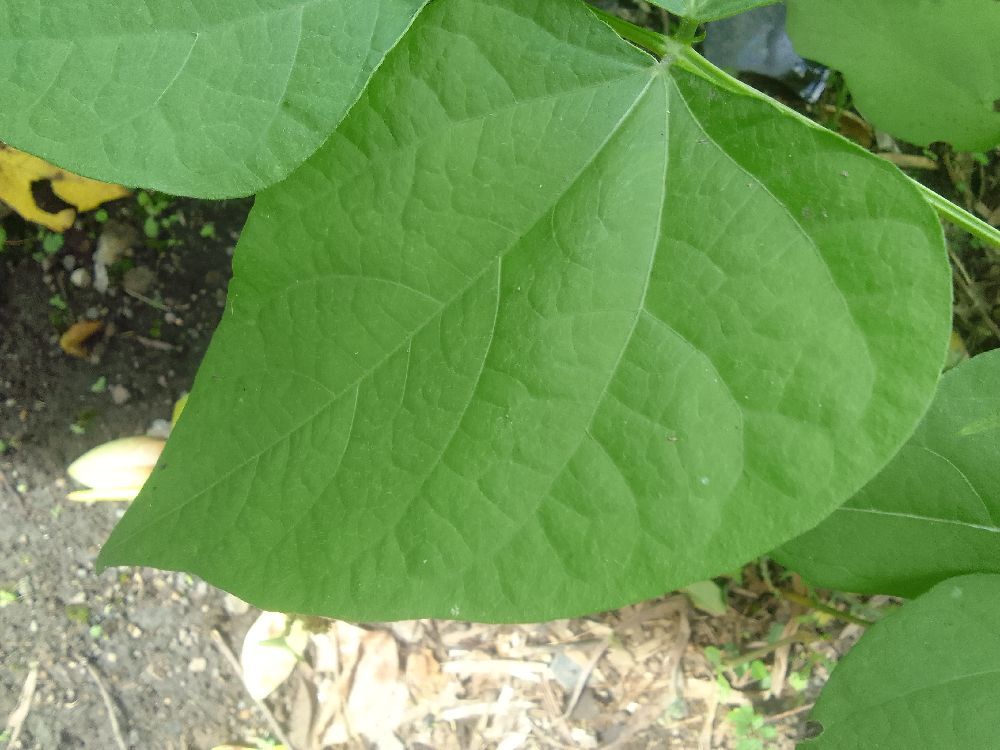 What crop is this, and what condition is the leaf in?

common bean, healthy
